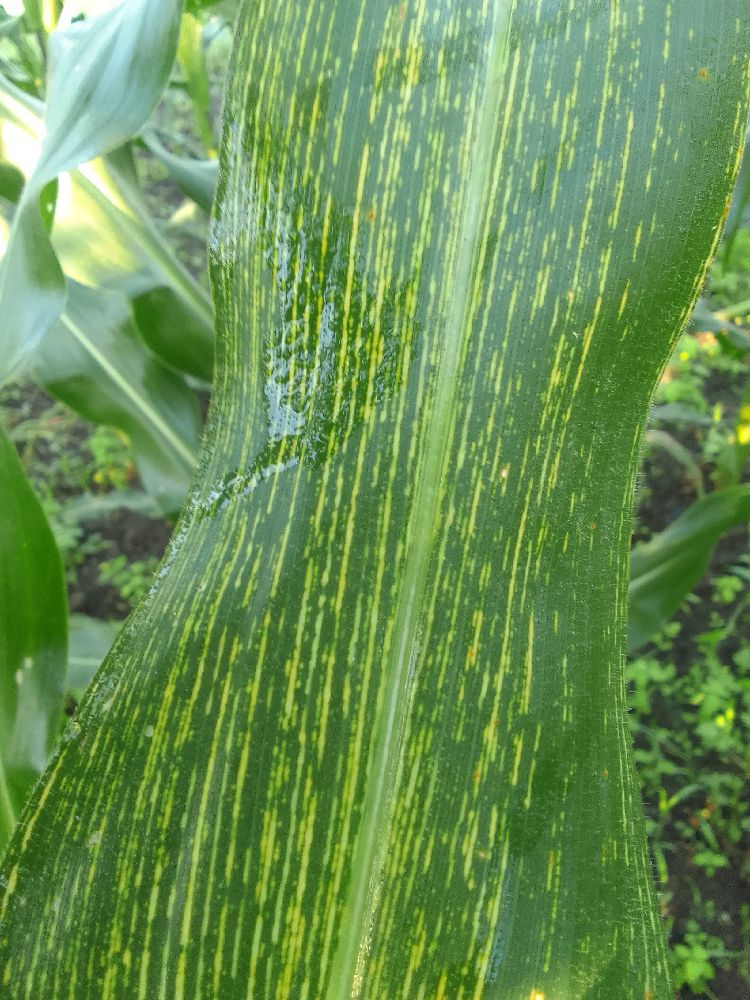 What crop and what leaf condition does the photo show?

maize, maize streak virus
